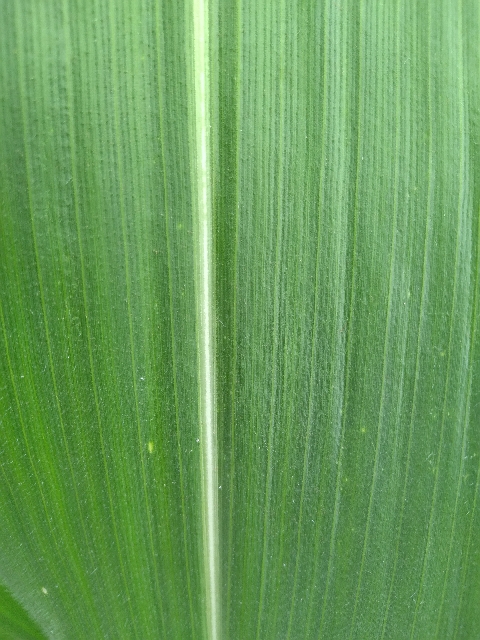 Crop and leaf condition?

maize, healthy
